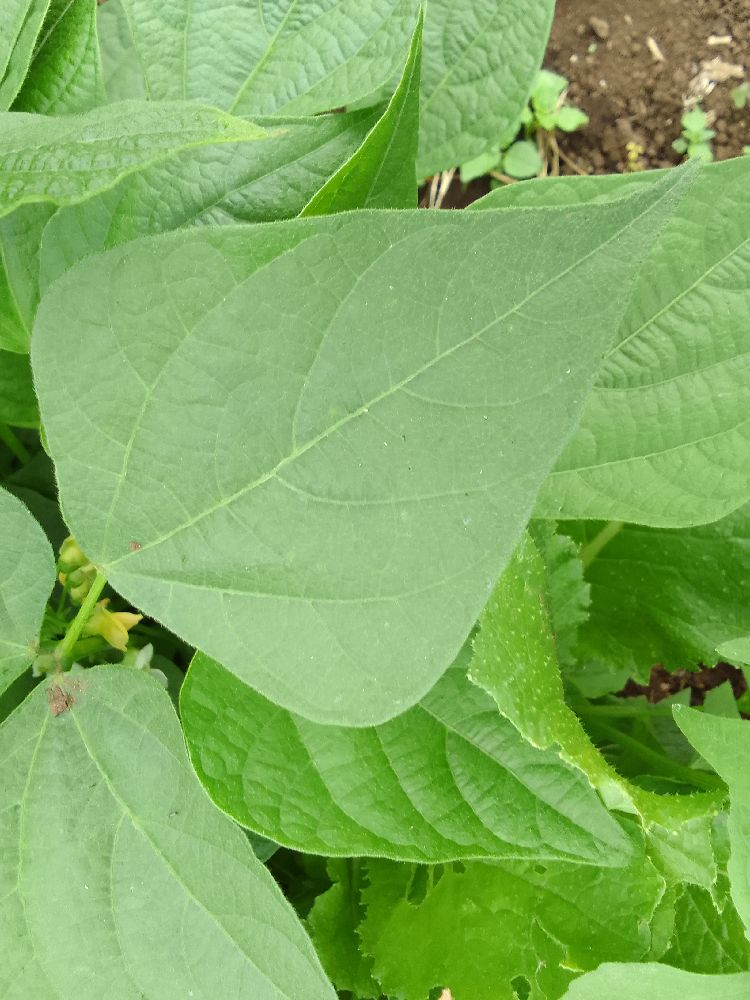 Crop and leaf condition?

common bean, healthy
